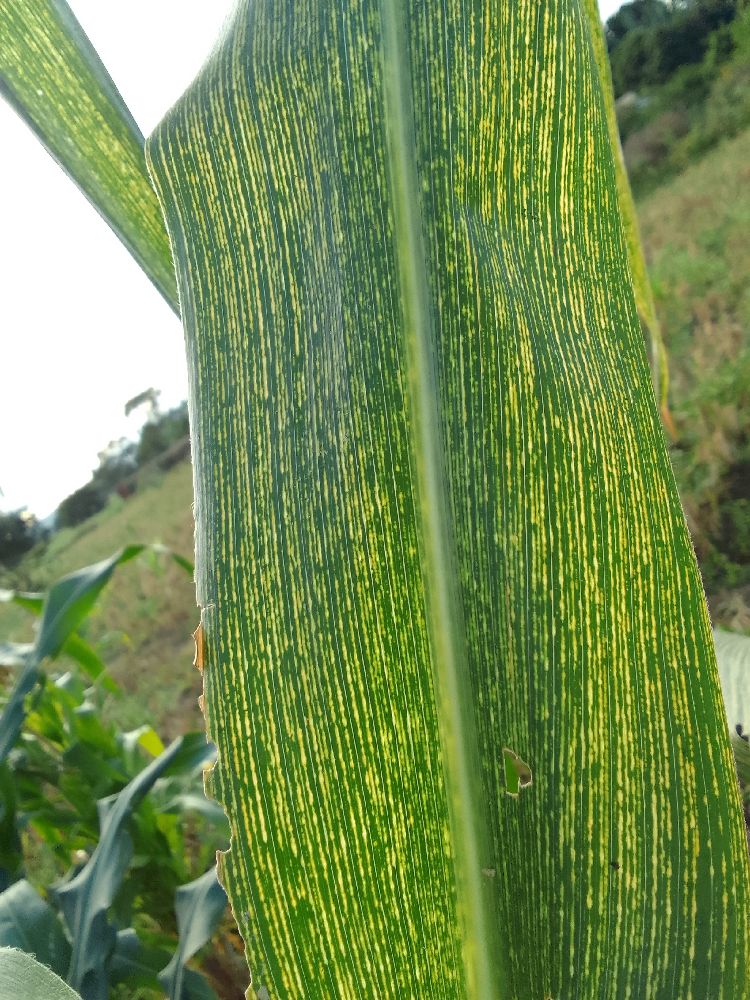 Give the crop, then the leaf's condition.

maize, maize streak virus
